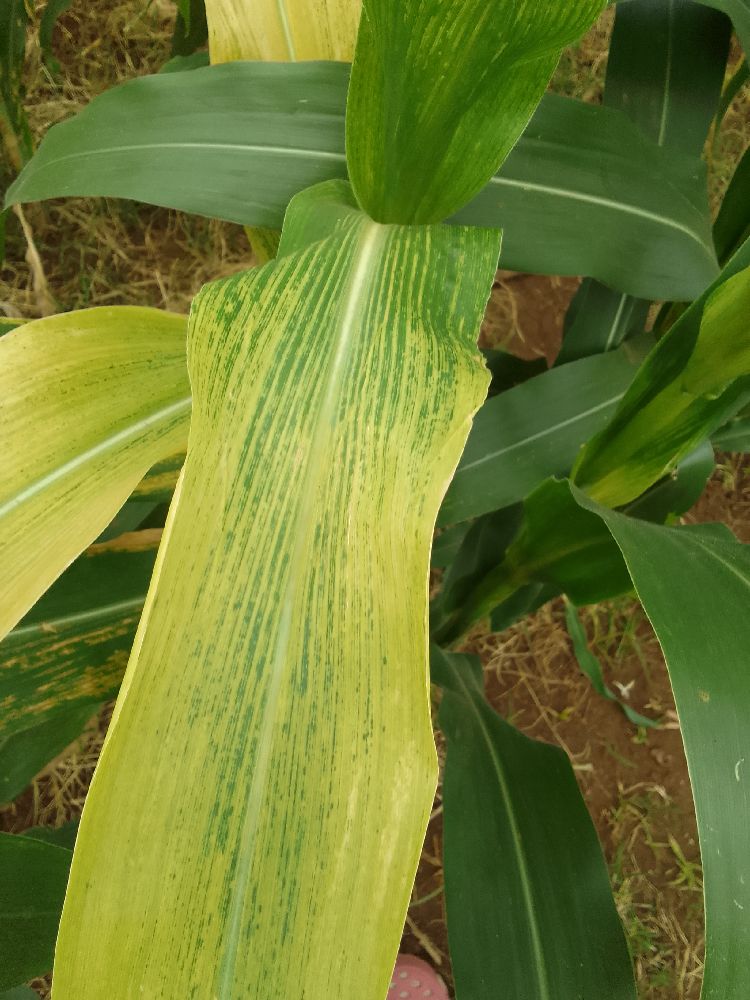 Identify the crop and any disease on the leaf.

maize, maize lethal necrosis
